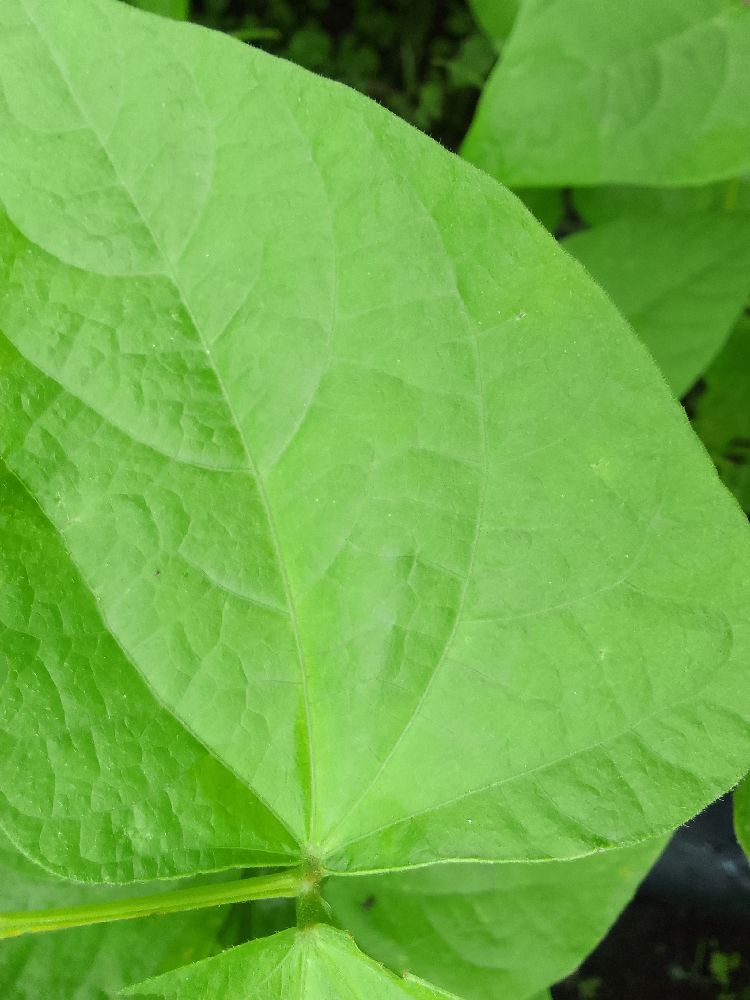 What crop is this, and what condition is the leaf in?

common bean, healthy
